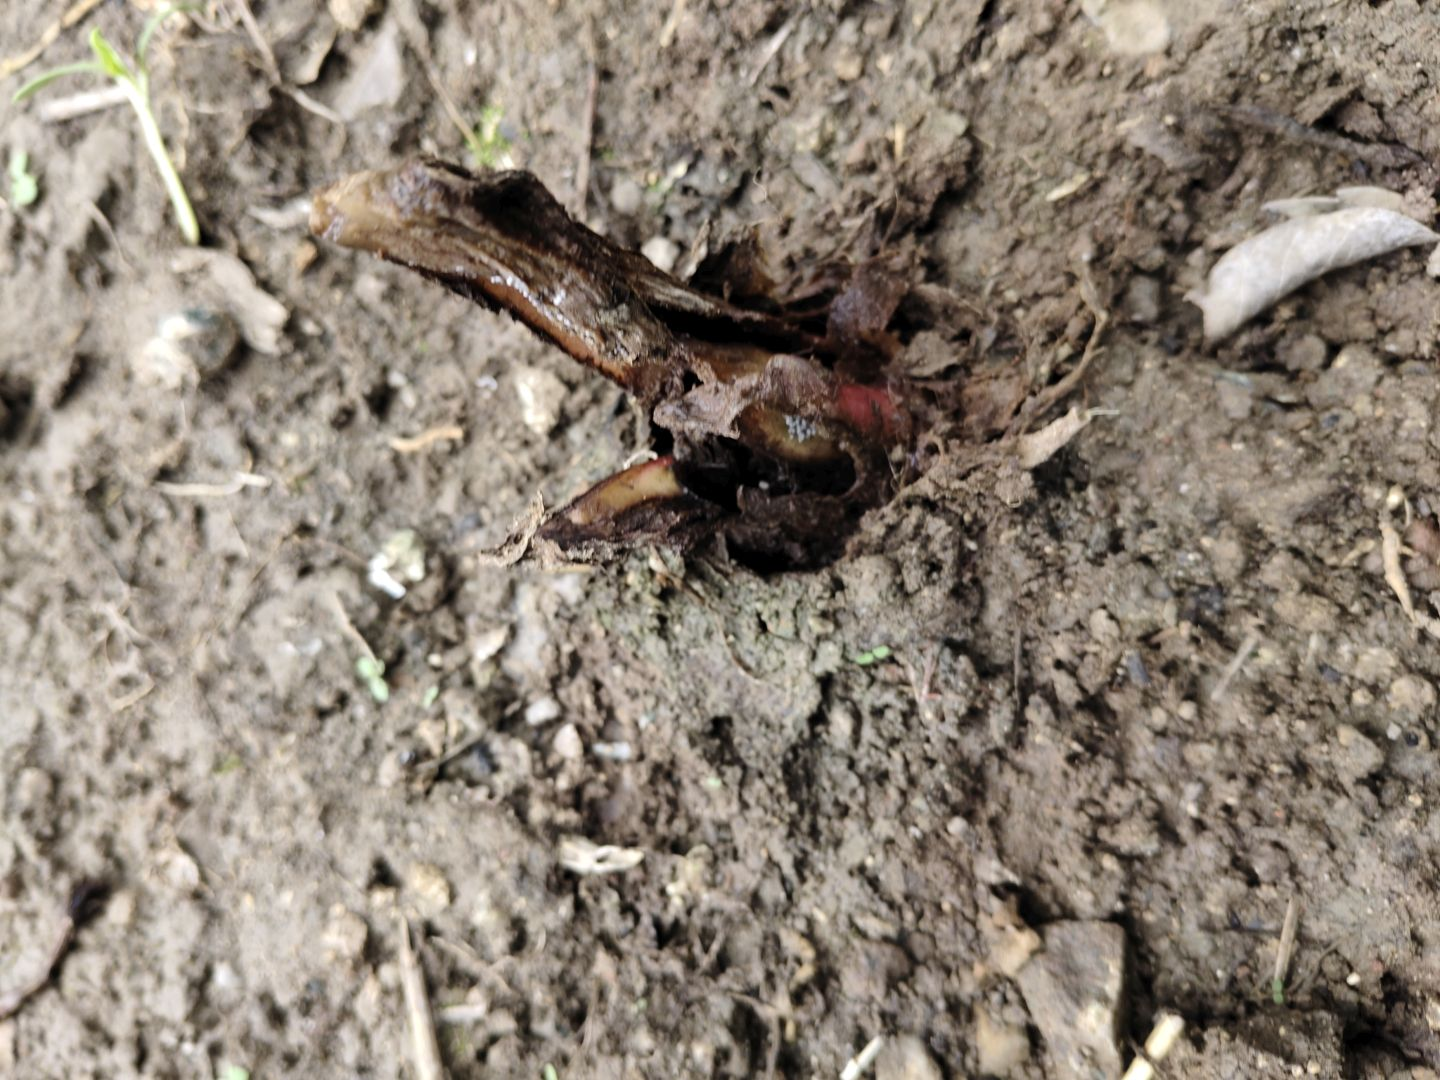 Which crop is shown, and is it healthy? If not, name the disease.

taro, root rot
